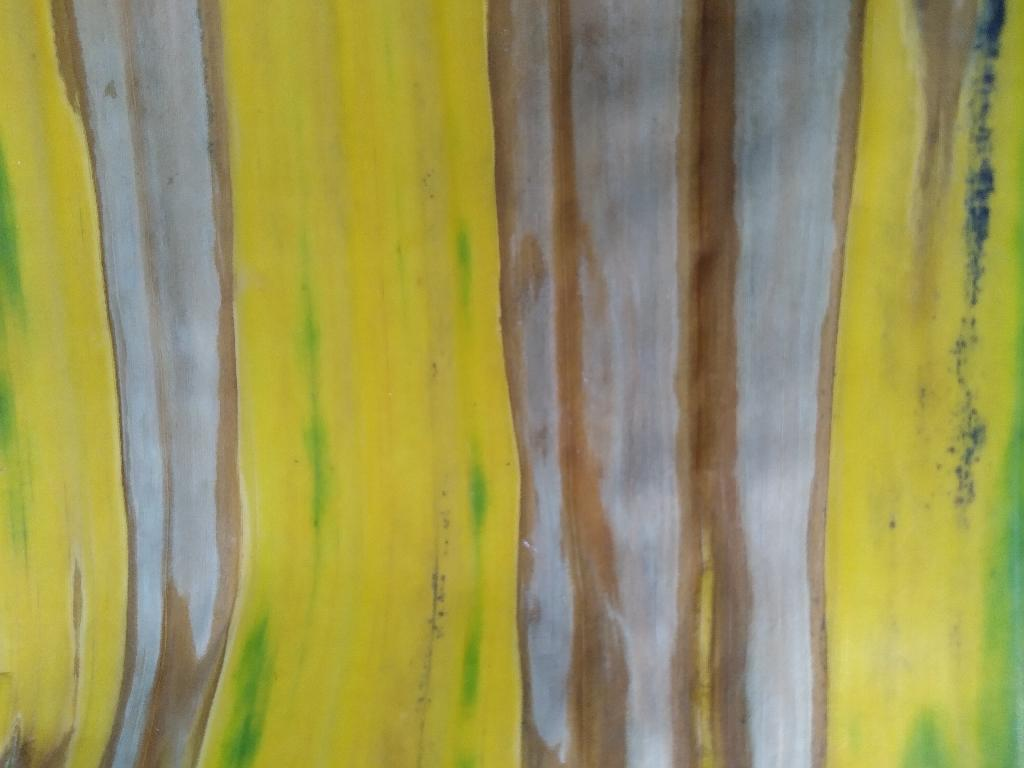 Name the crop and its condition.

banana, fusarium wilt race 1
